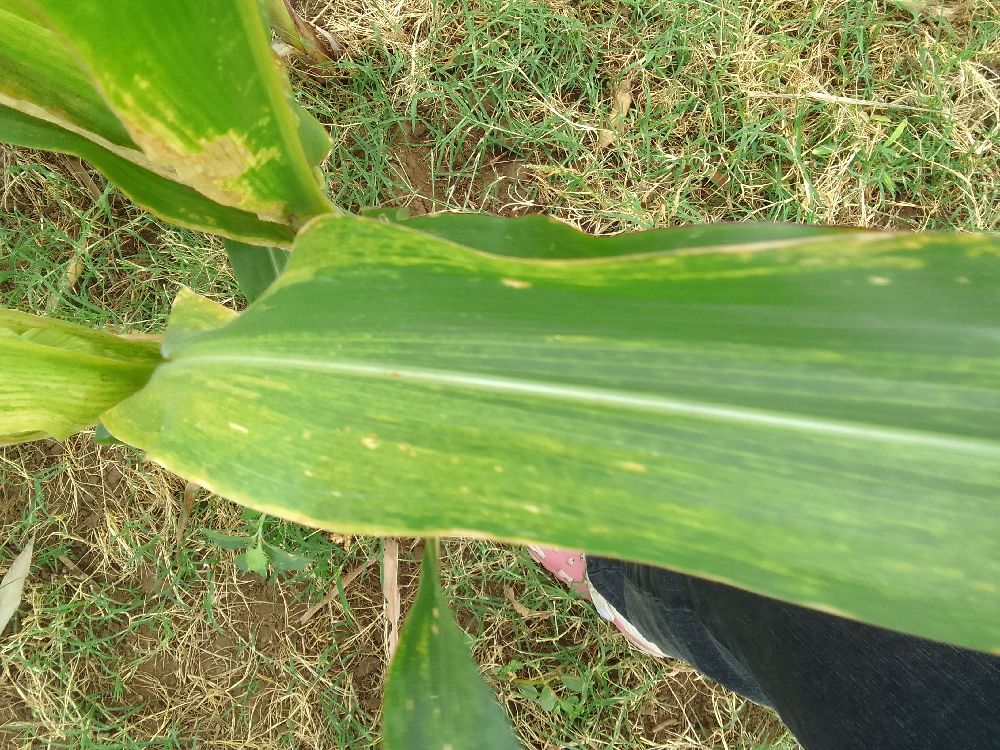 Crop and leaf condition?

maize, maize lethal necrosis
